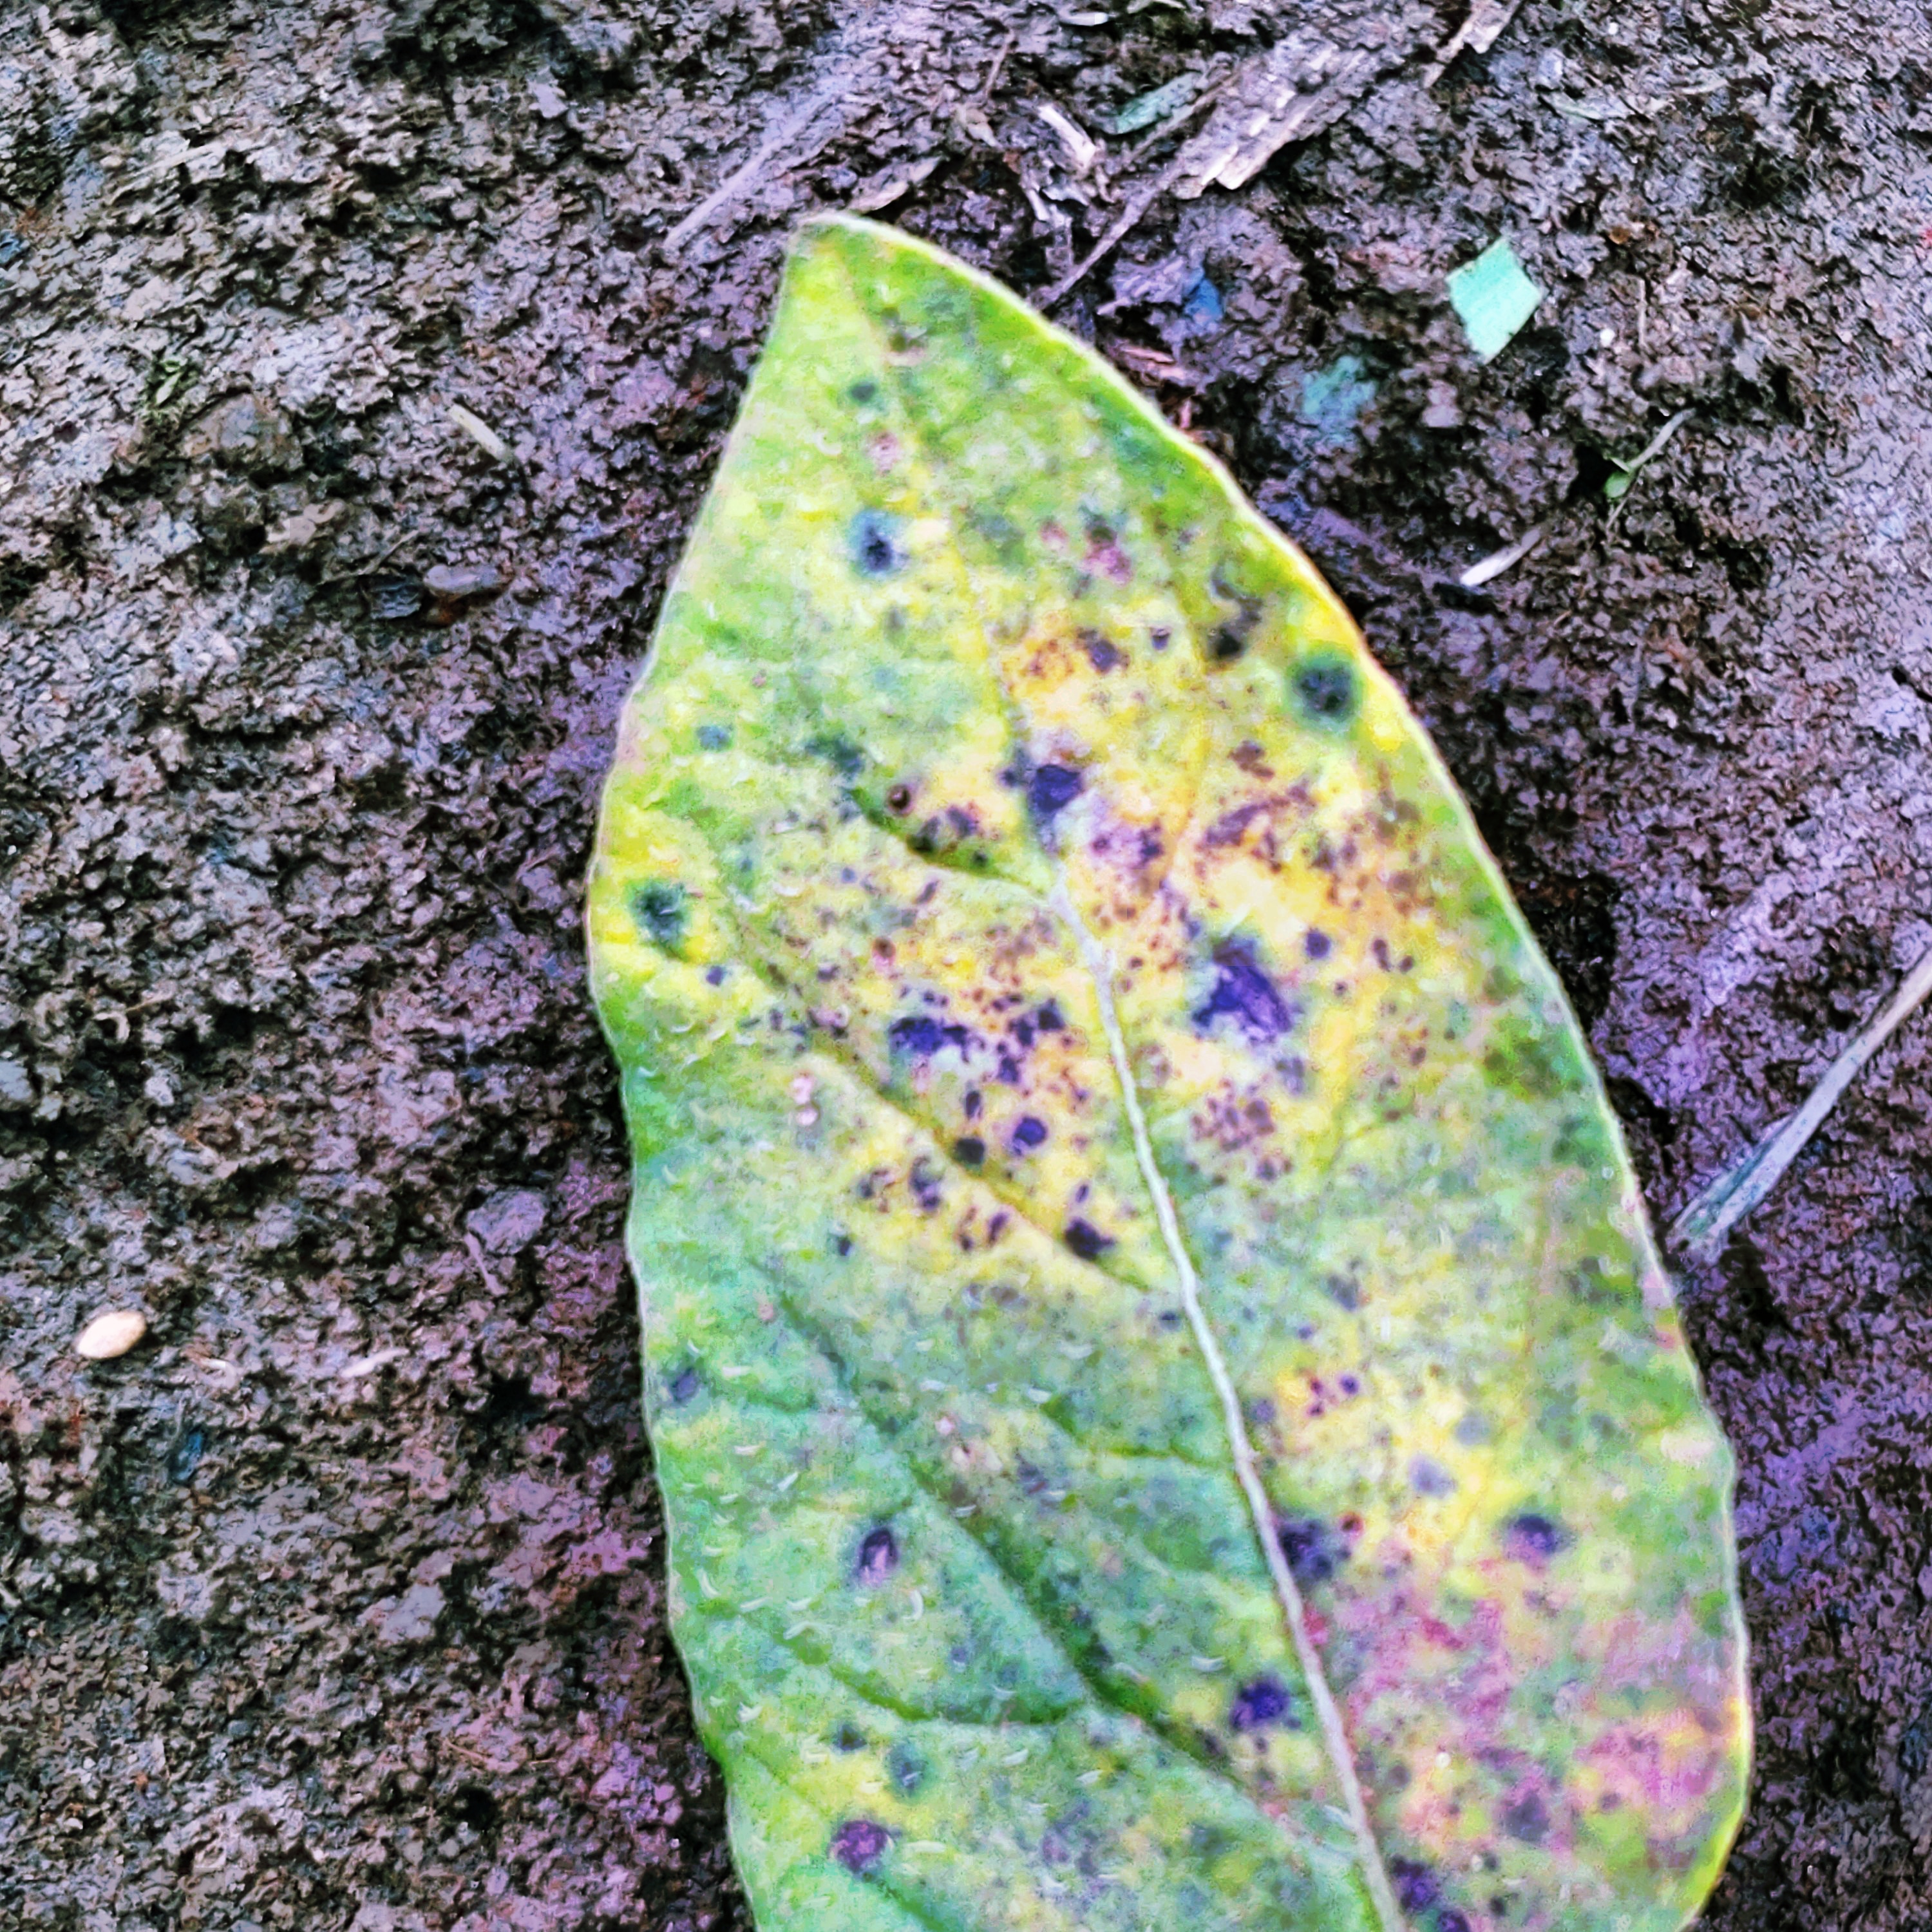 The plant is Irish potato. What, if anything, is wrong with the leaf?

late blight
